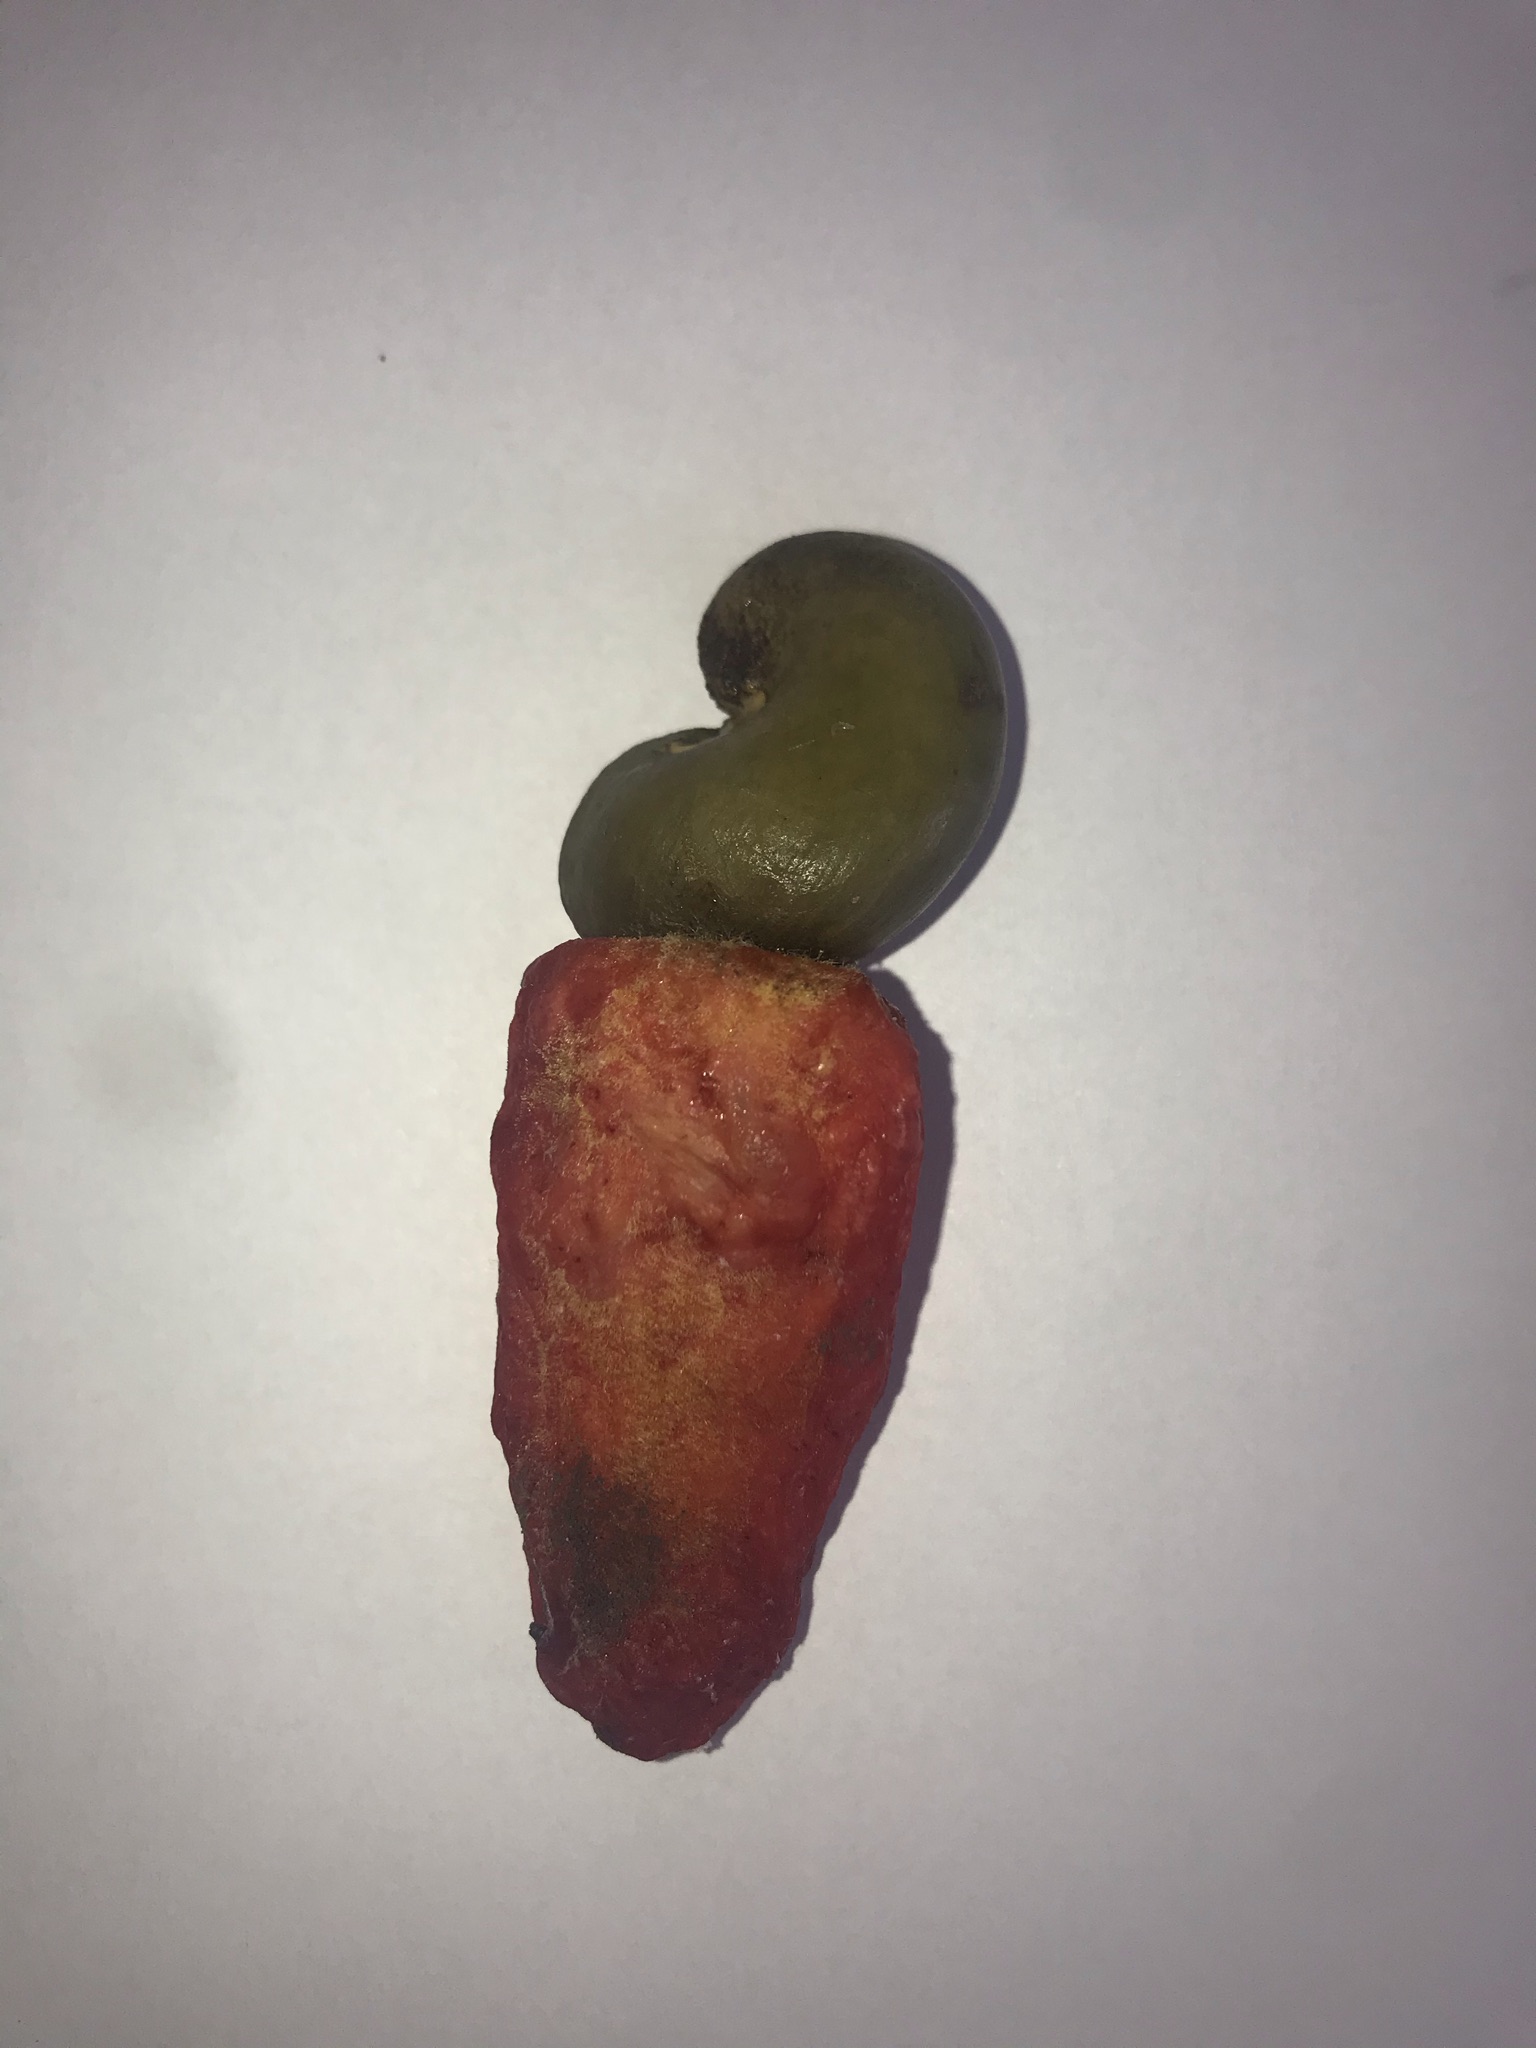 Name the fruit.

caju vermelho
